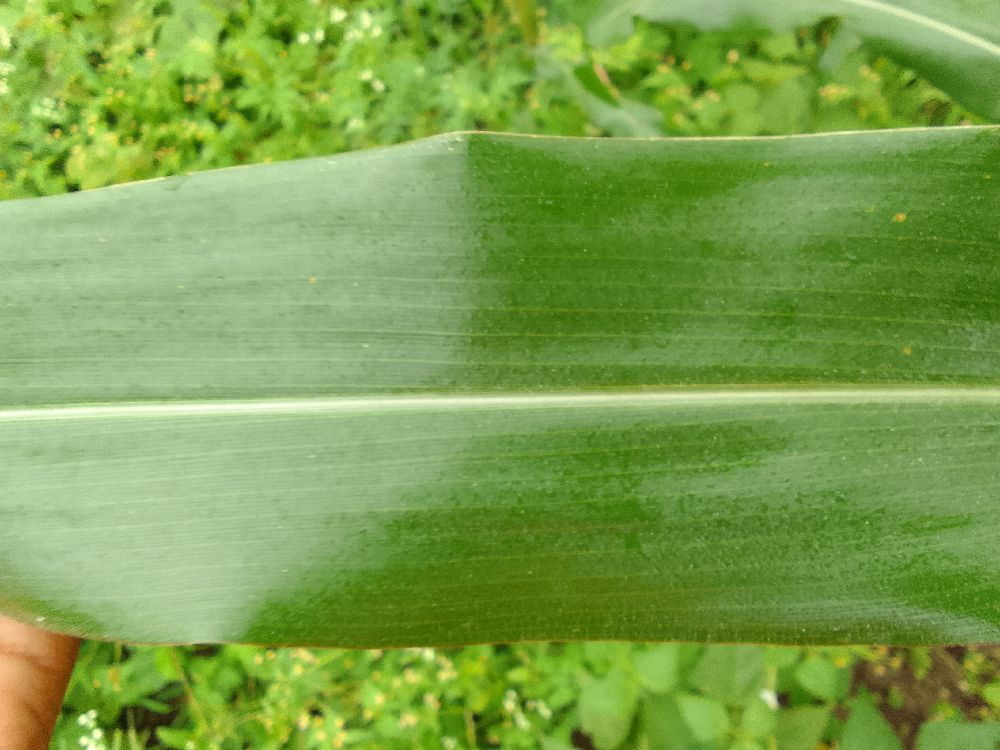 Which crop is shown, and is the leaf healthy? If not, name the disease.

maize, healthy
